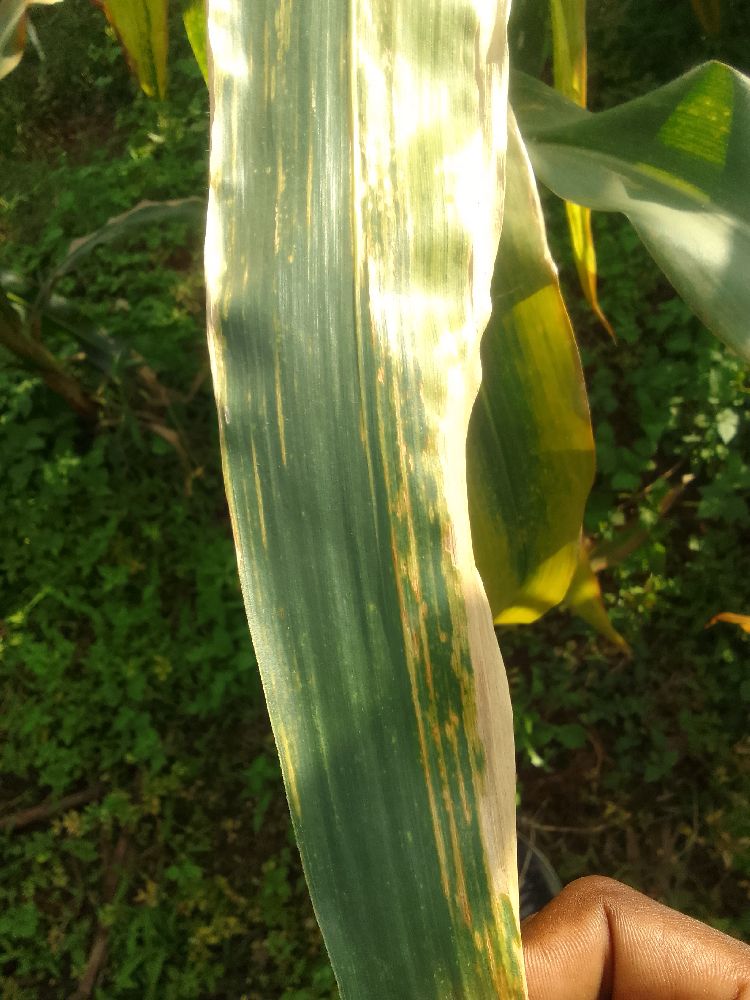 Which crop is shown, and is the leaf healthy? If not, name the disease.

maize, maize lethal necrosis
